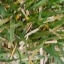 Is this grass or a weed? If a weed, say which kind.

grass
